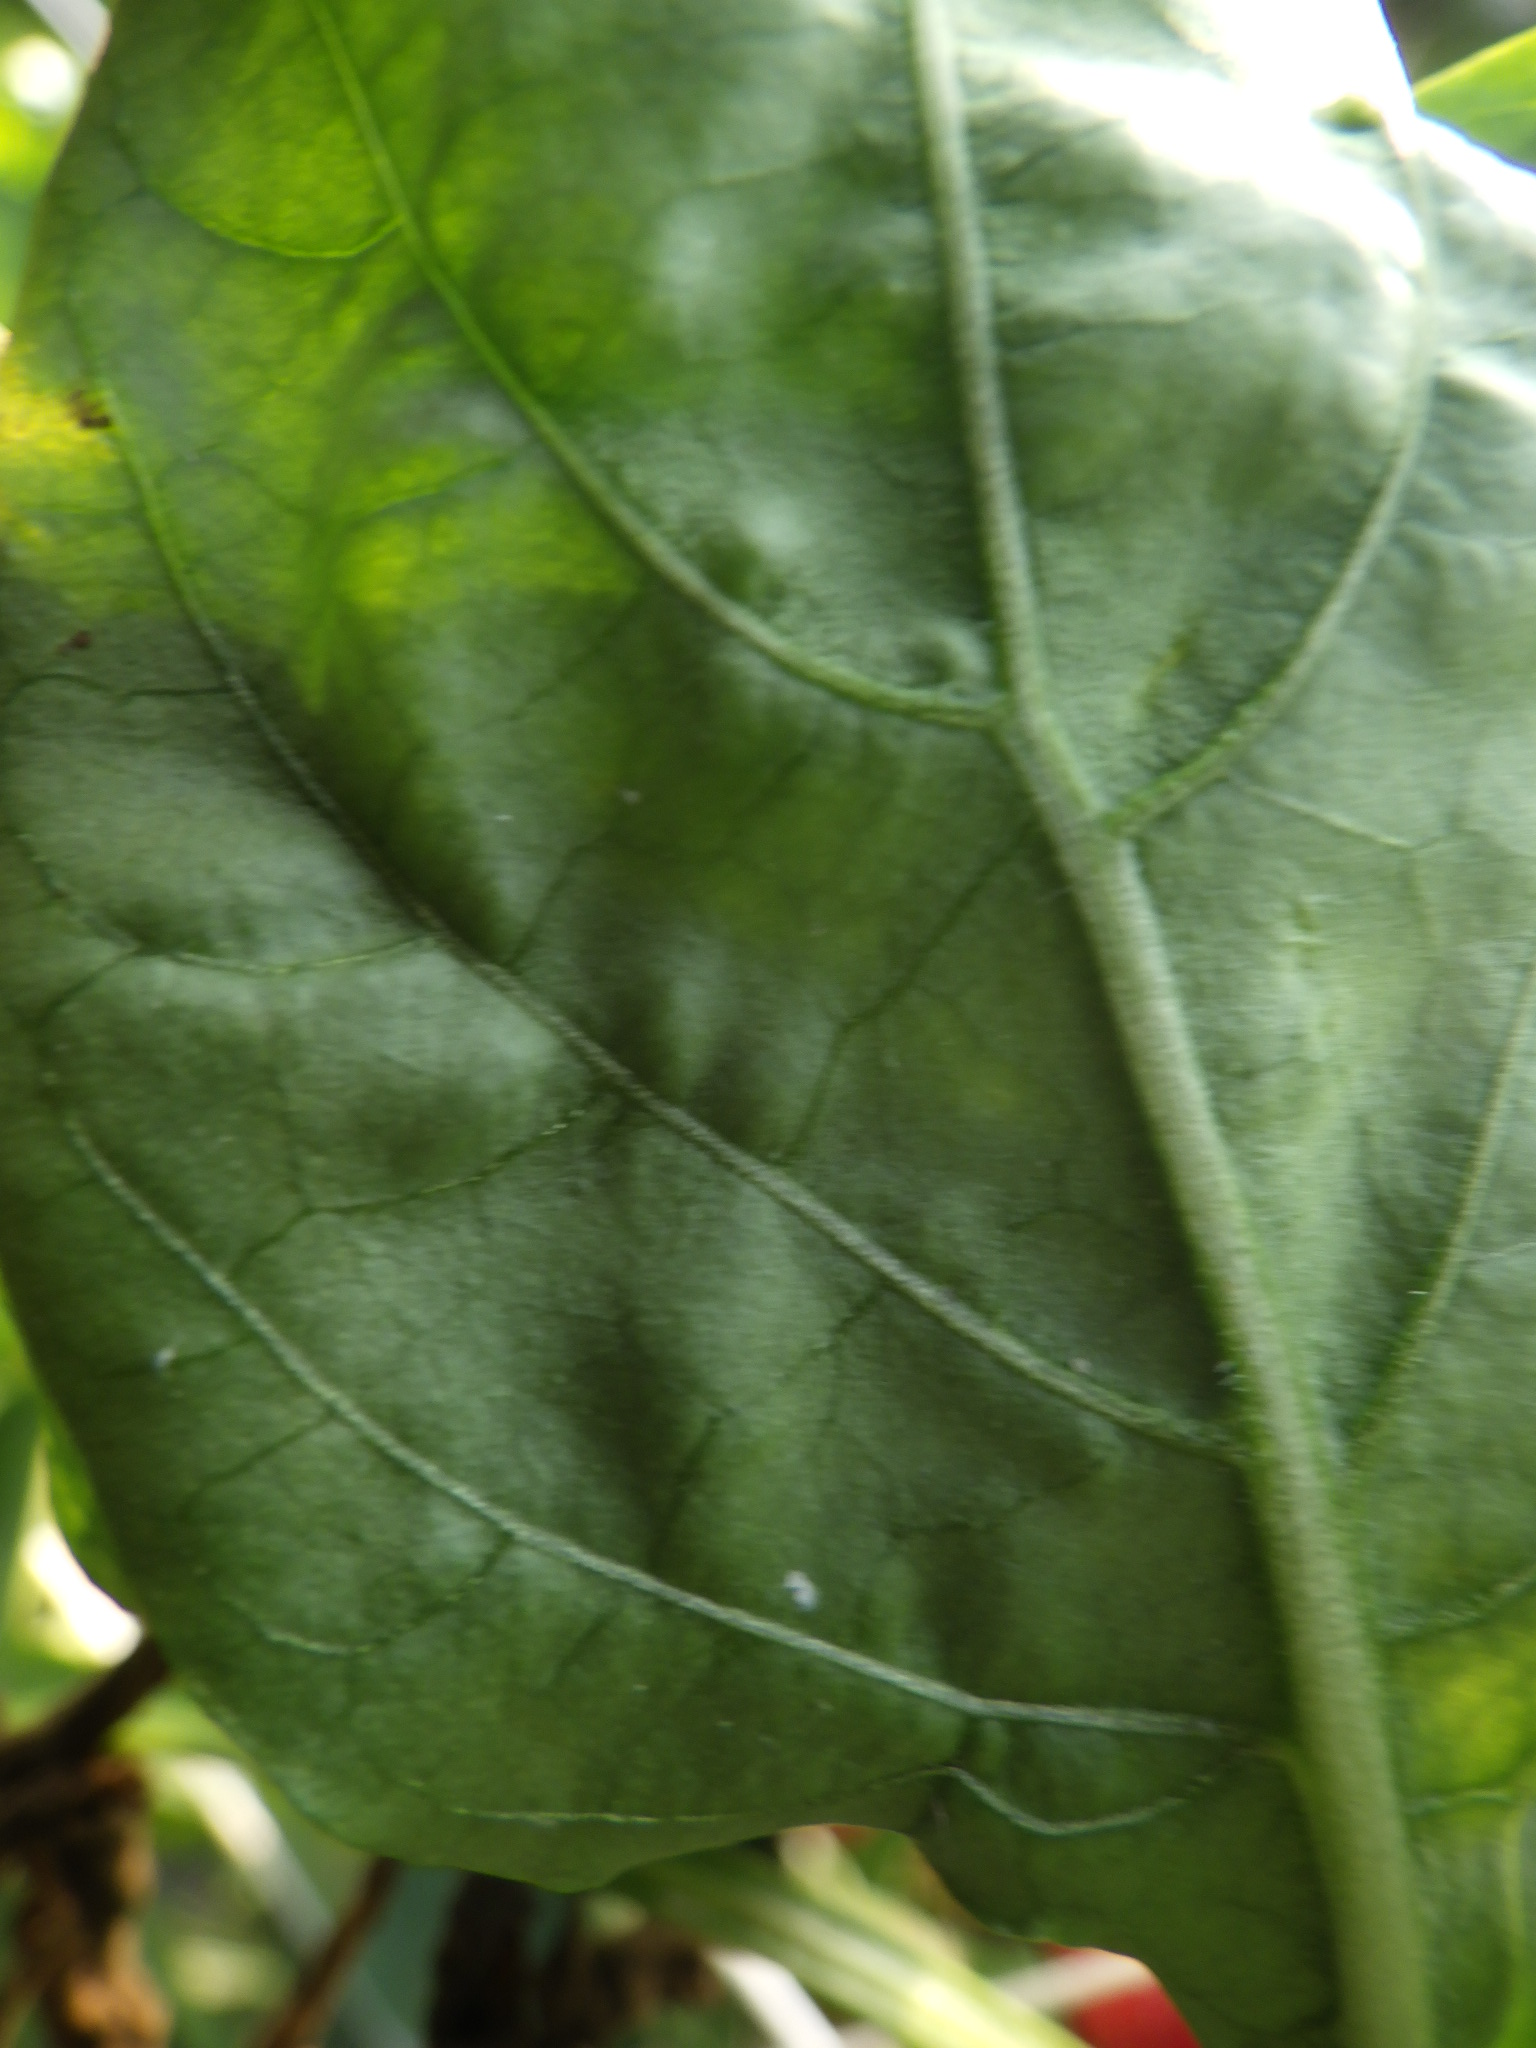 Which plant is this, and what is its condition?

bell pepper, healthy
